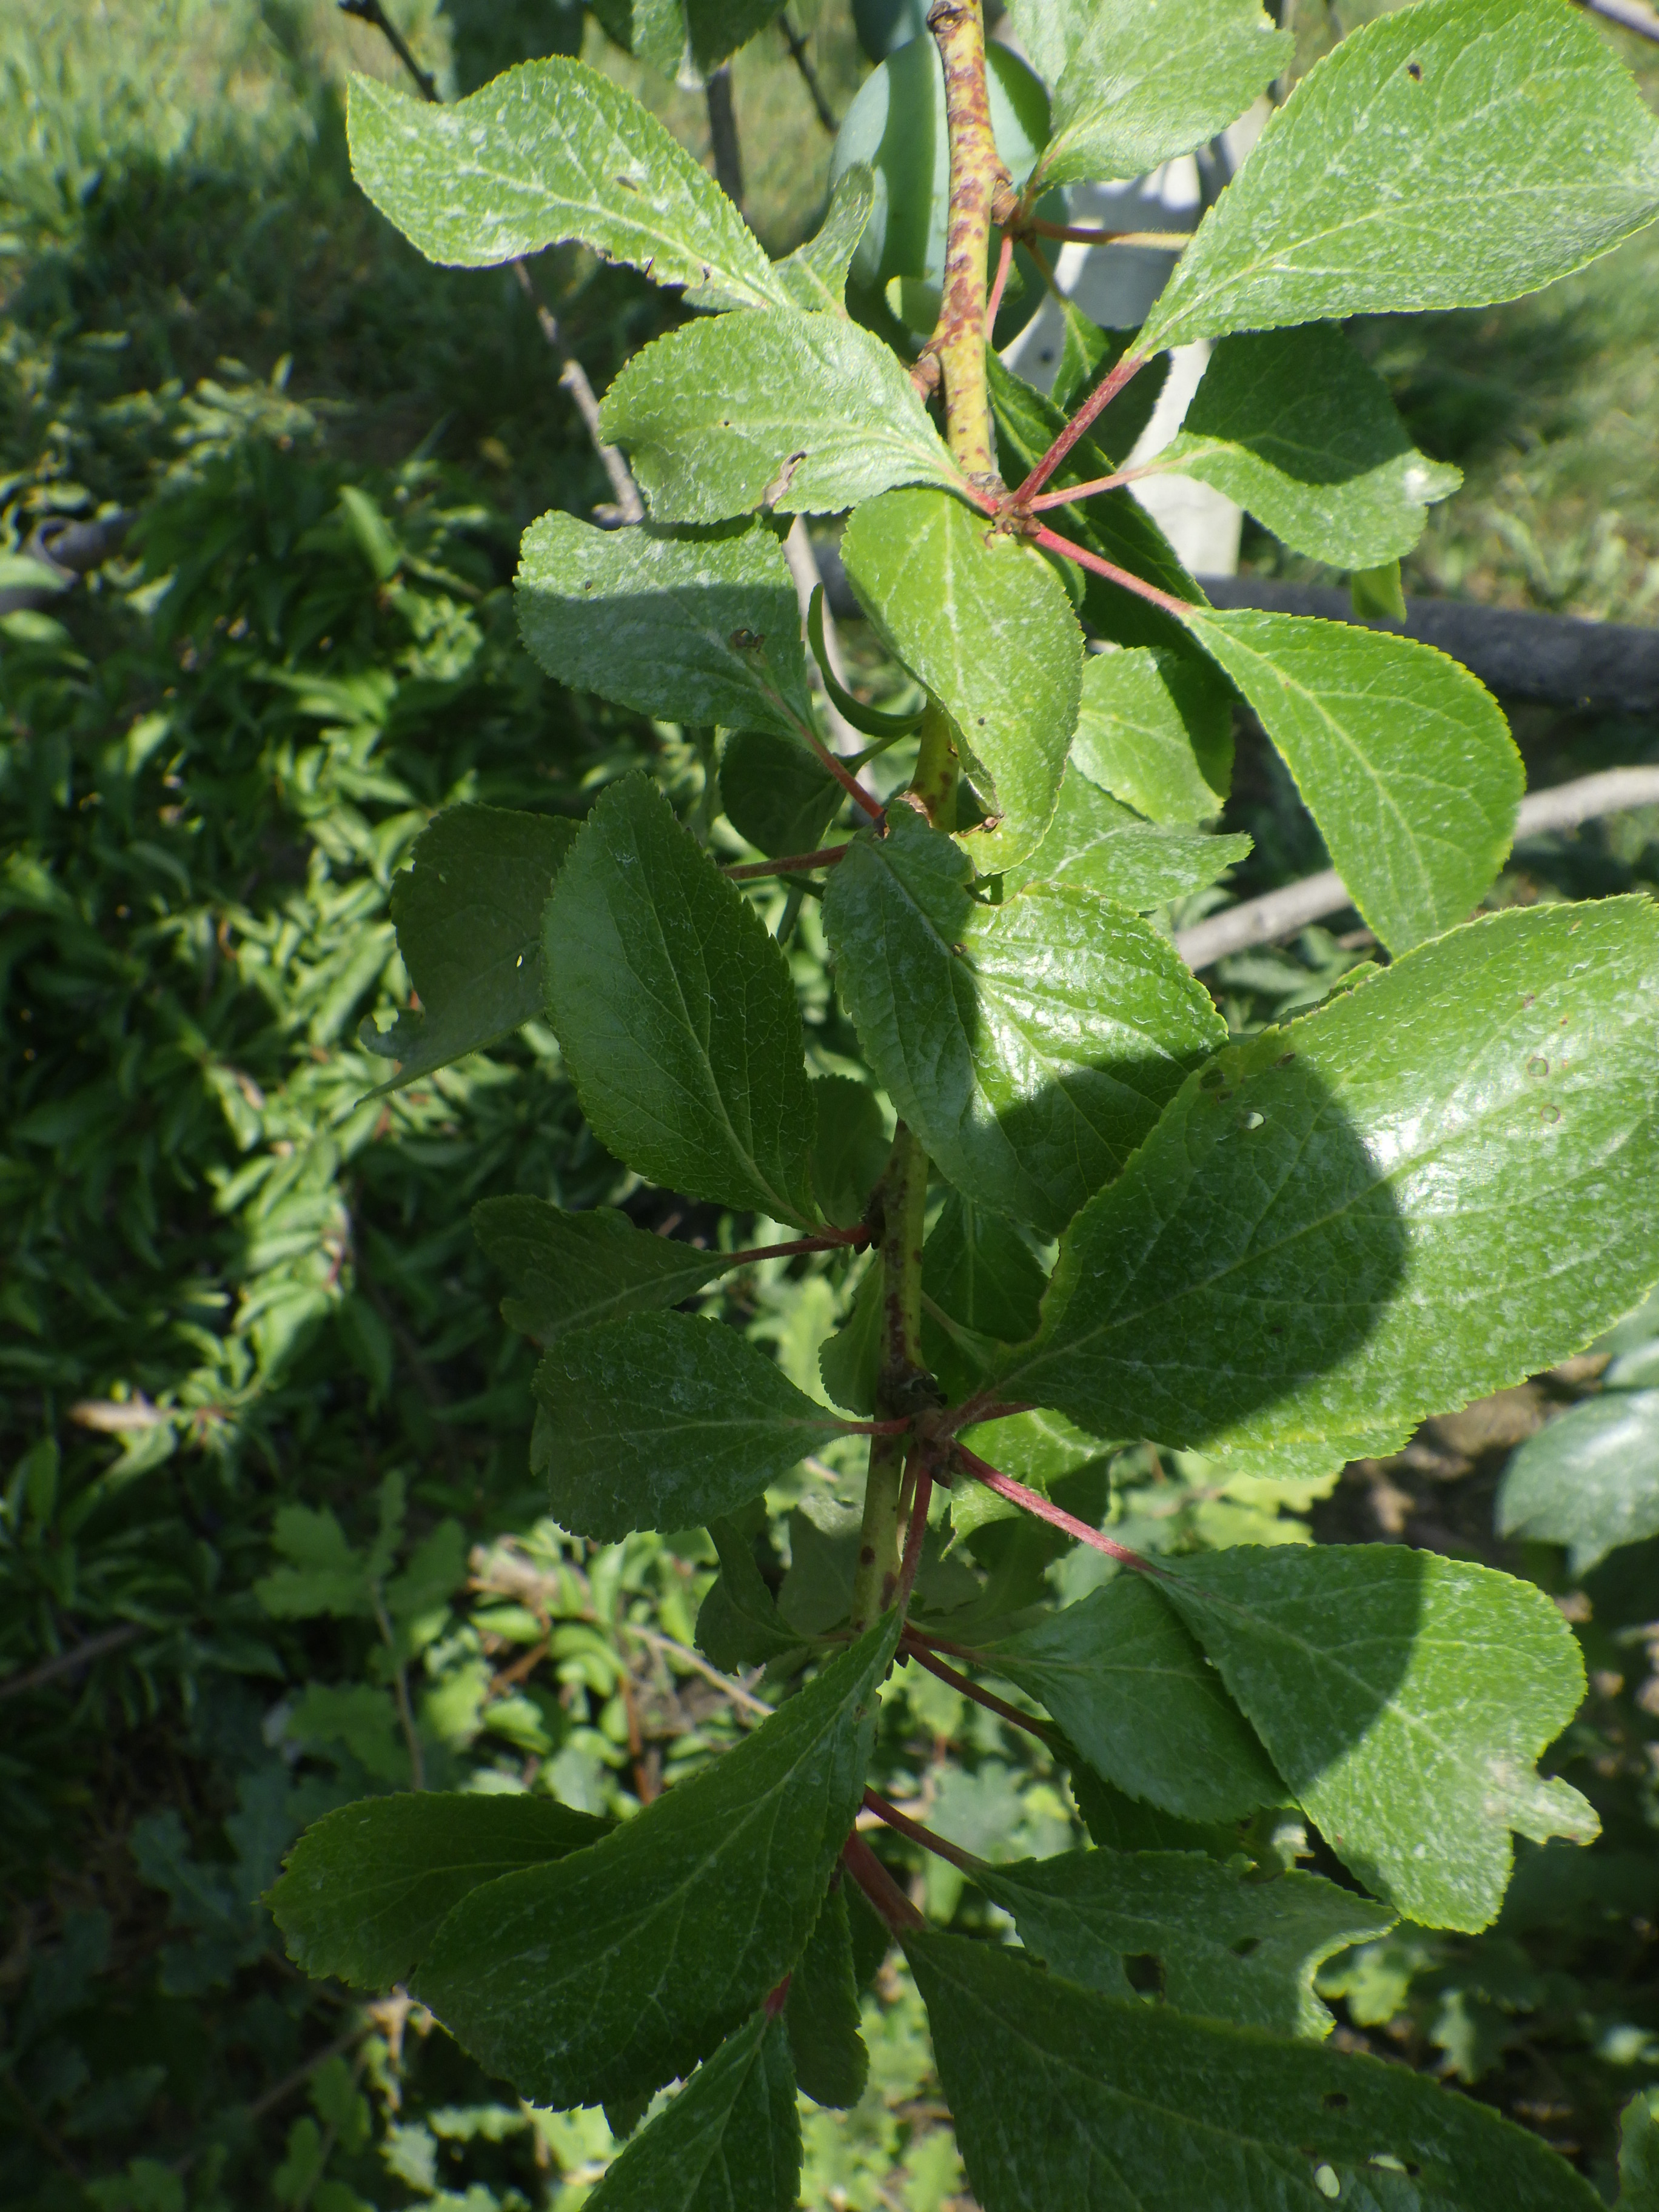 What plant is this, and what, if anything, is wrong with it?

plum, phytophagous, shot hole disease
